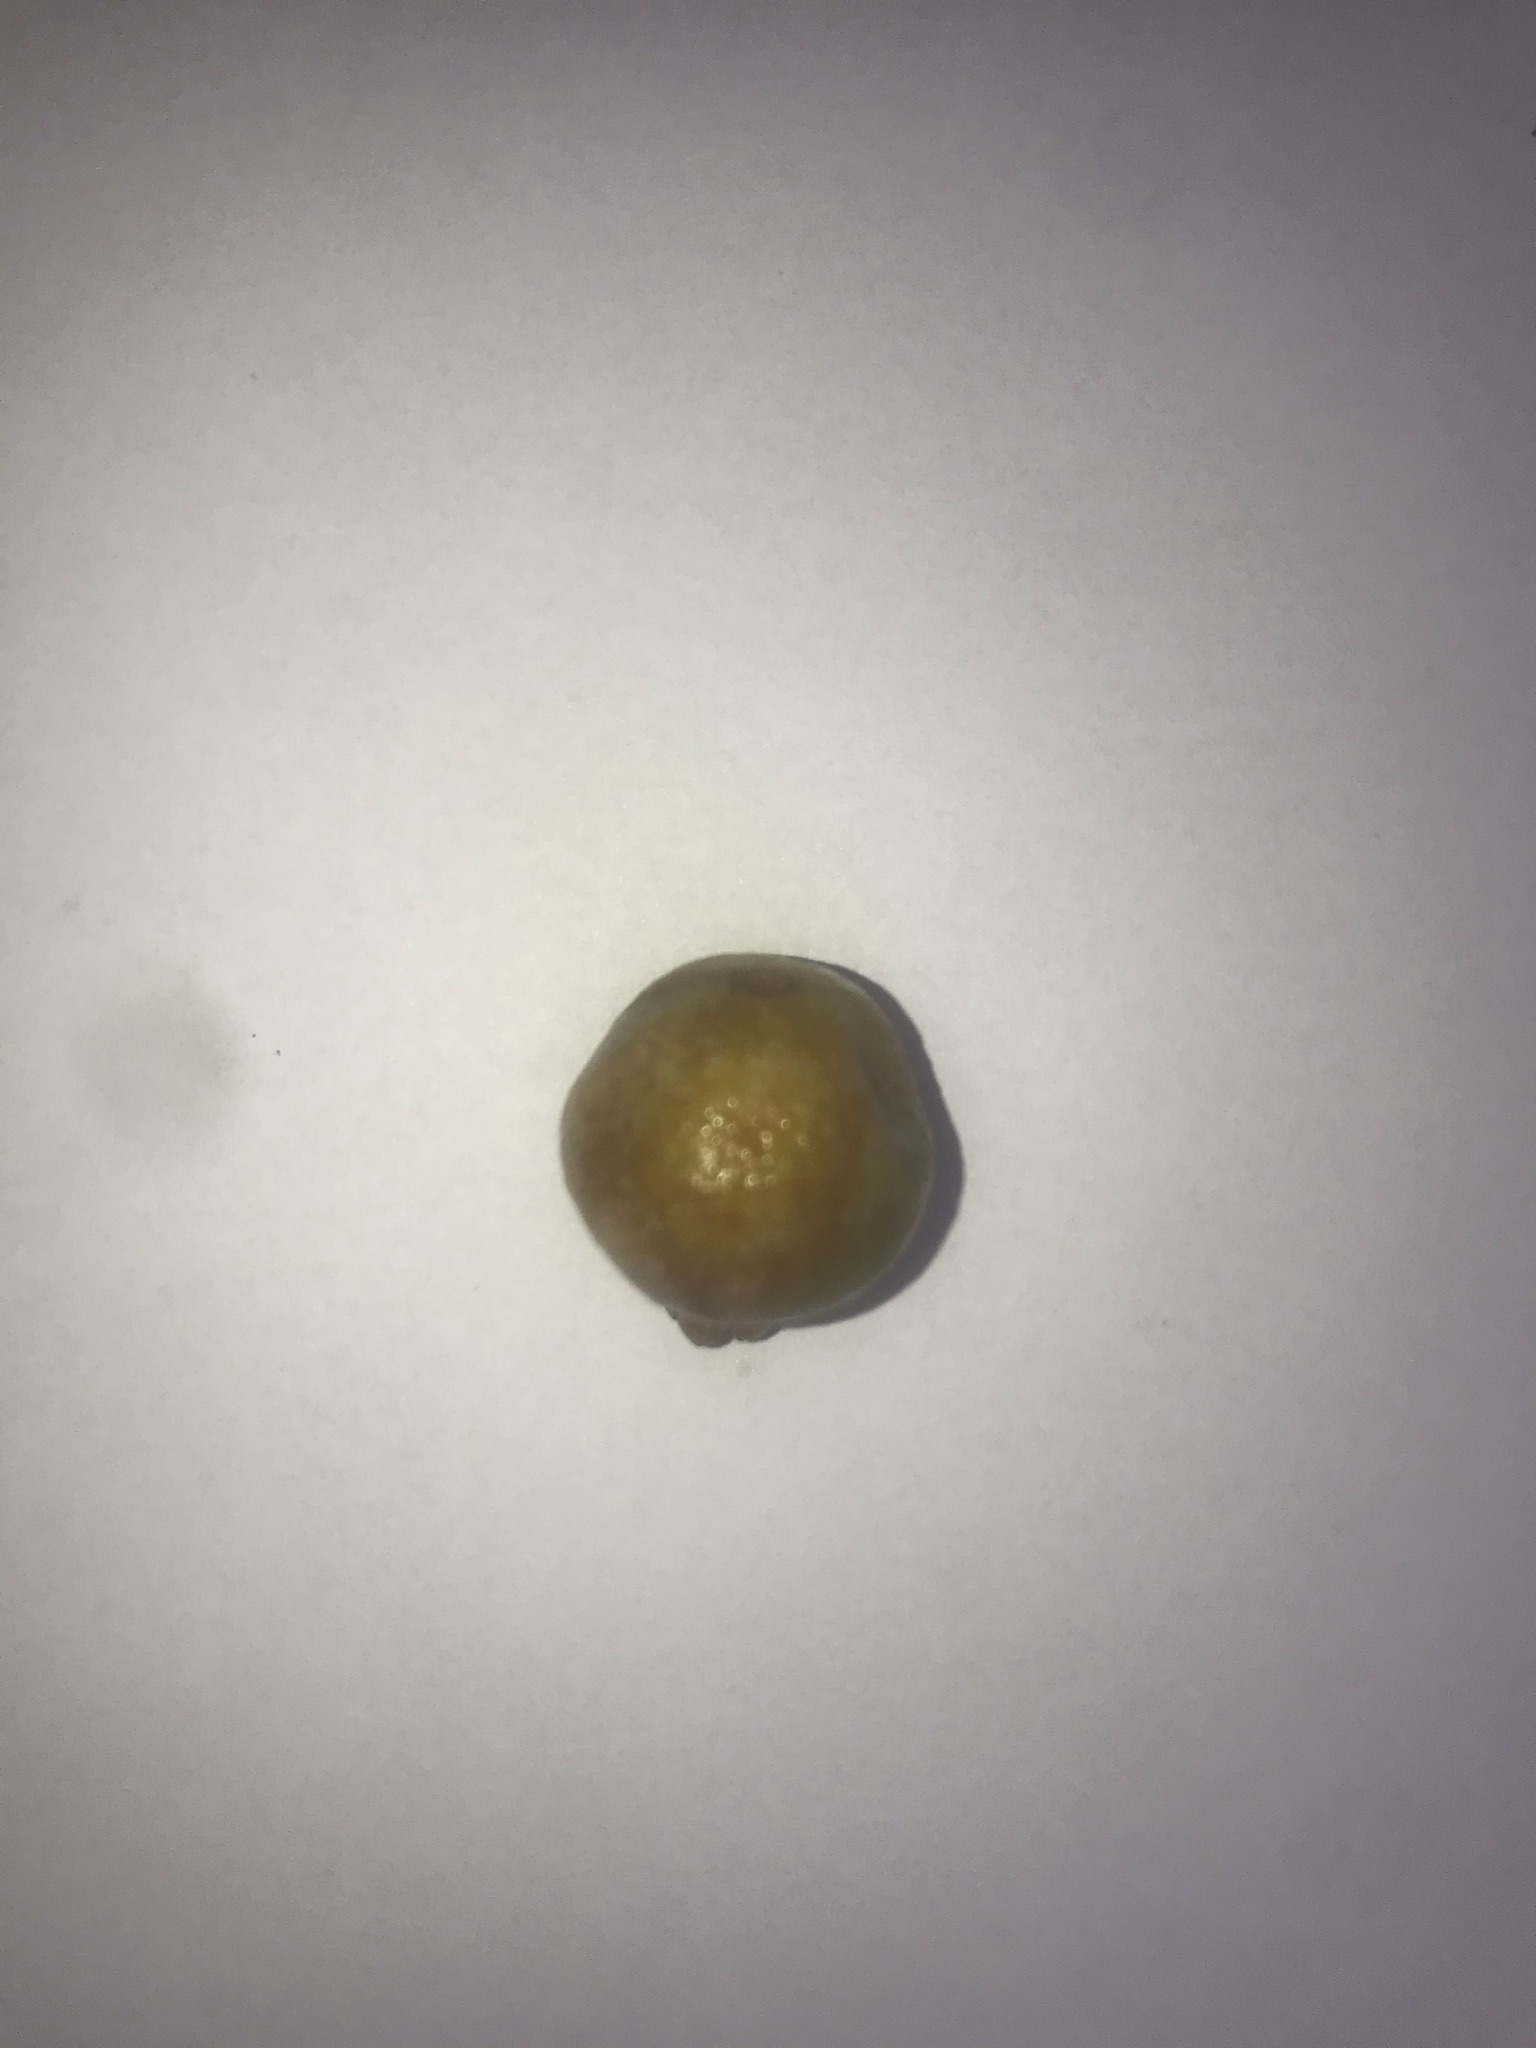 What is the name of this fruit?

gabiroba
